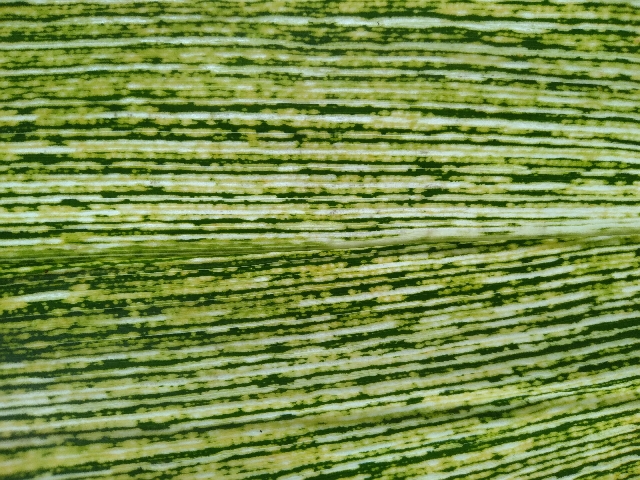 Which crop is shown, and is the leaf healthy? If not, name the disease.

maize, maize streak virus
